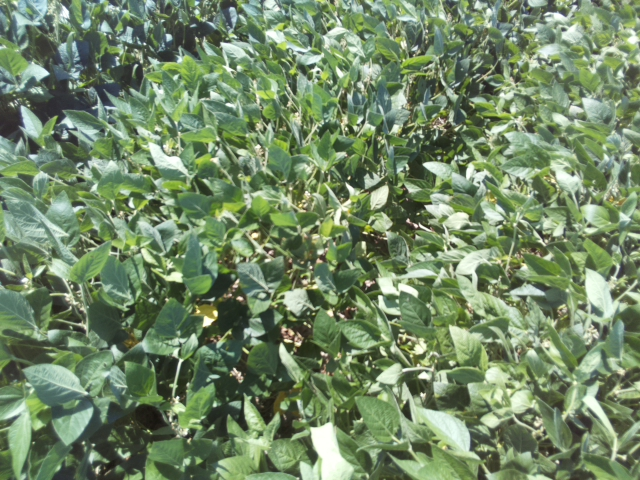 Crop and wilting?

soybean, leaflets folding inward at secondary pulvinus with no turgor loss in leaflets or petioles
